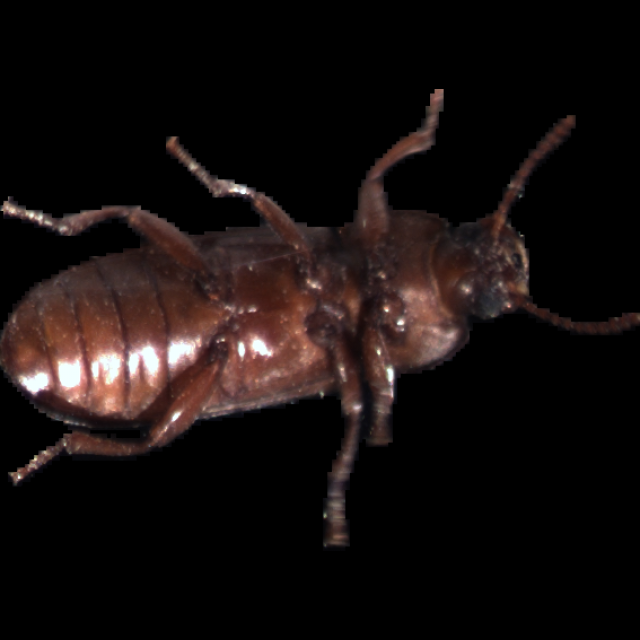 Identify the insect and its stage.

mealworm beetle
